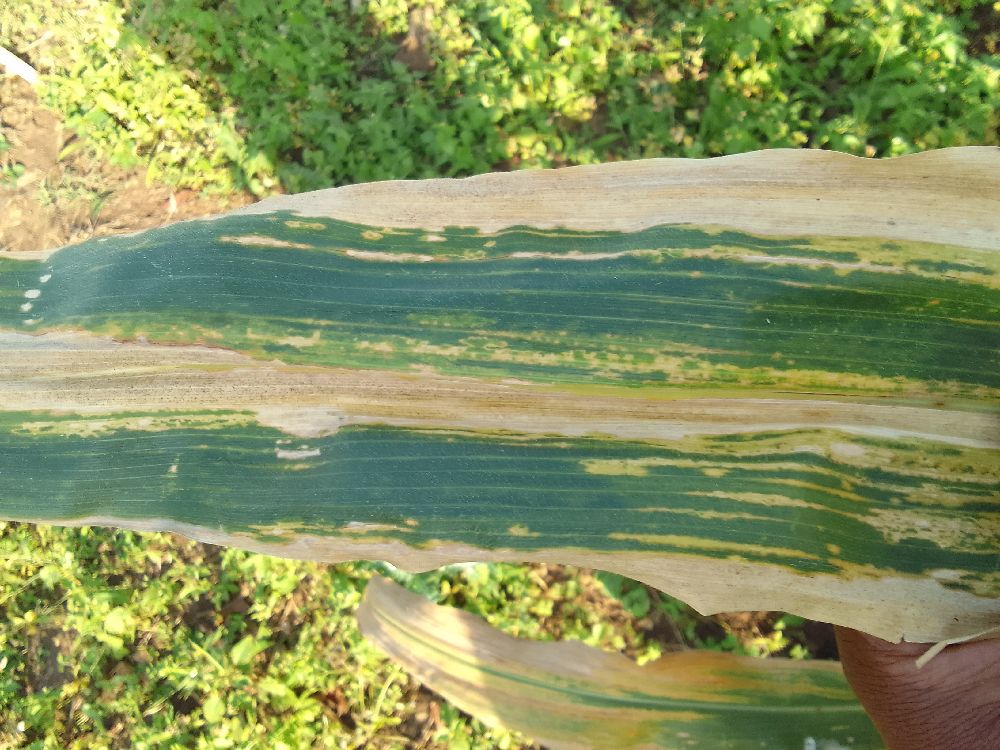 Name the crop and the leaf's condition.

maize, maize lethal necrosis
